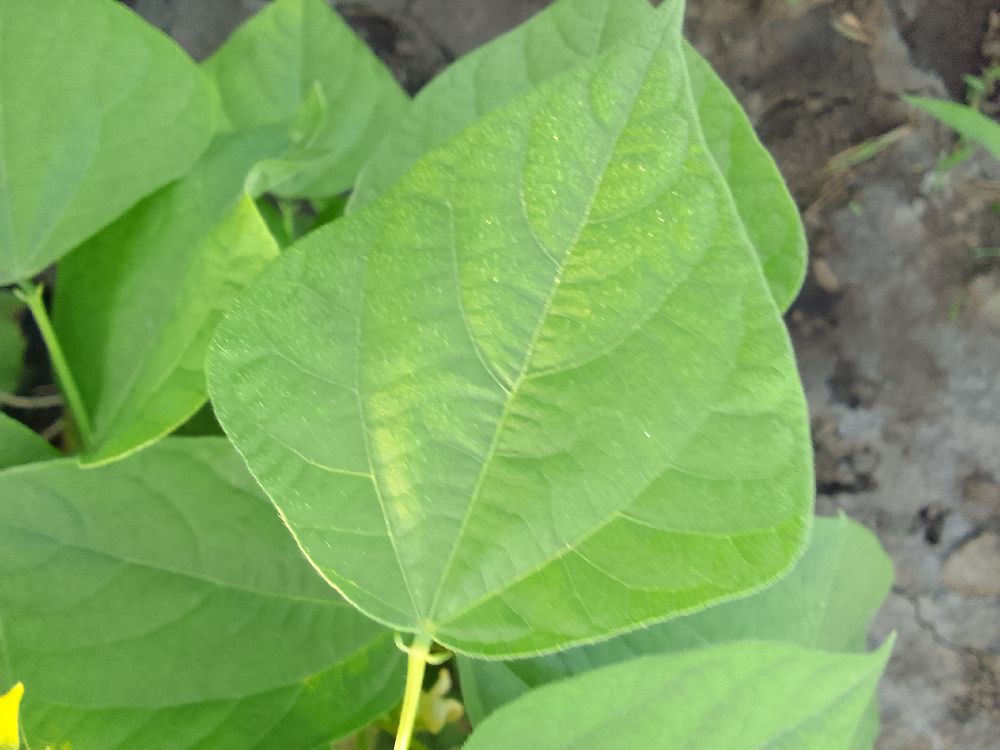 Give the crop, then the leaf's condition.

common bean, healthy
